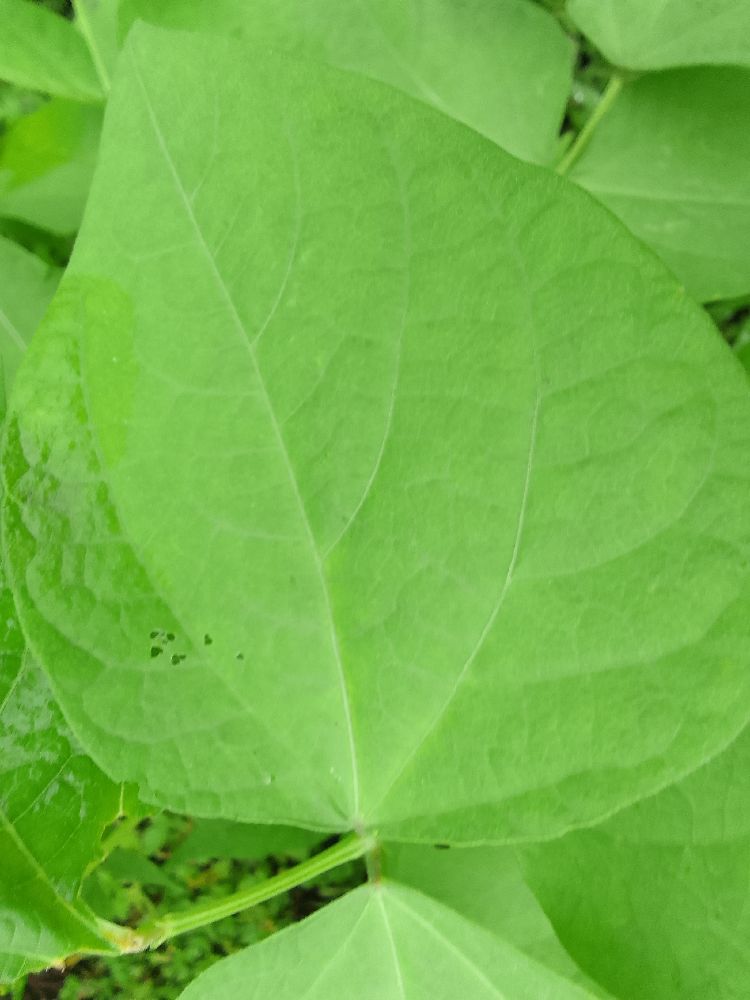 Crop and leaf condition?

common bean, healthy
